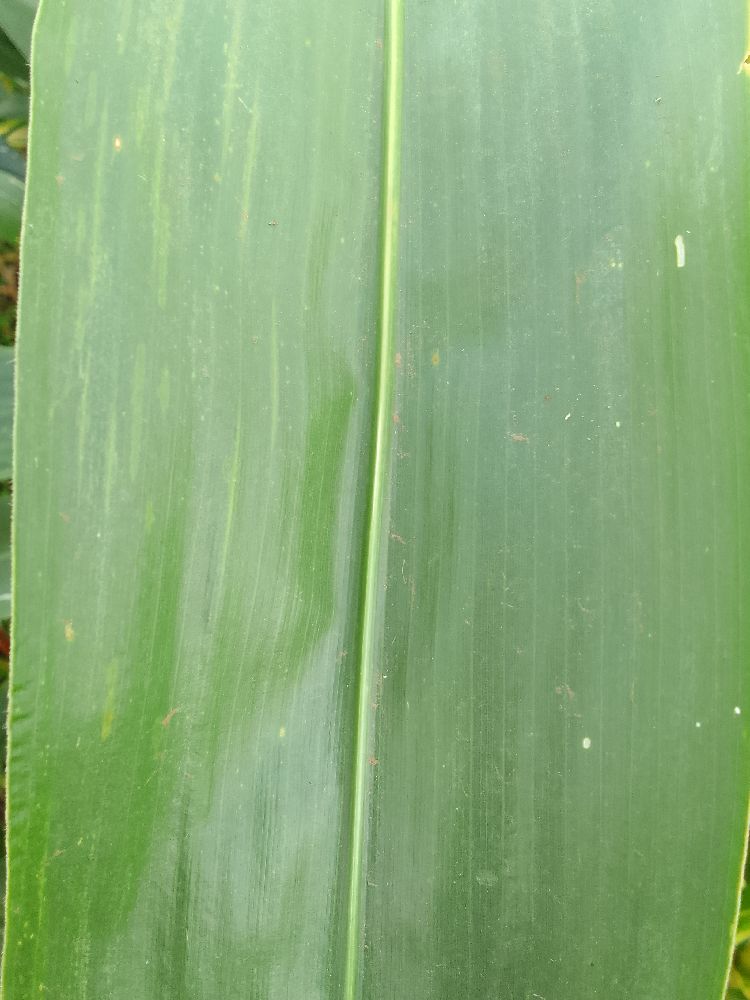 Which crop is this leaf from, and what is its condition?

common bean, healthy
